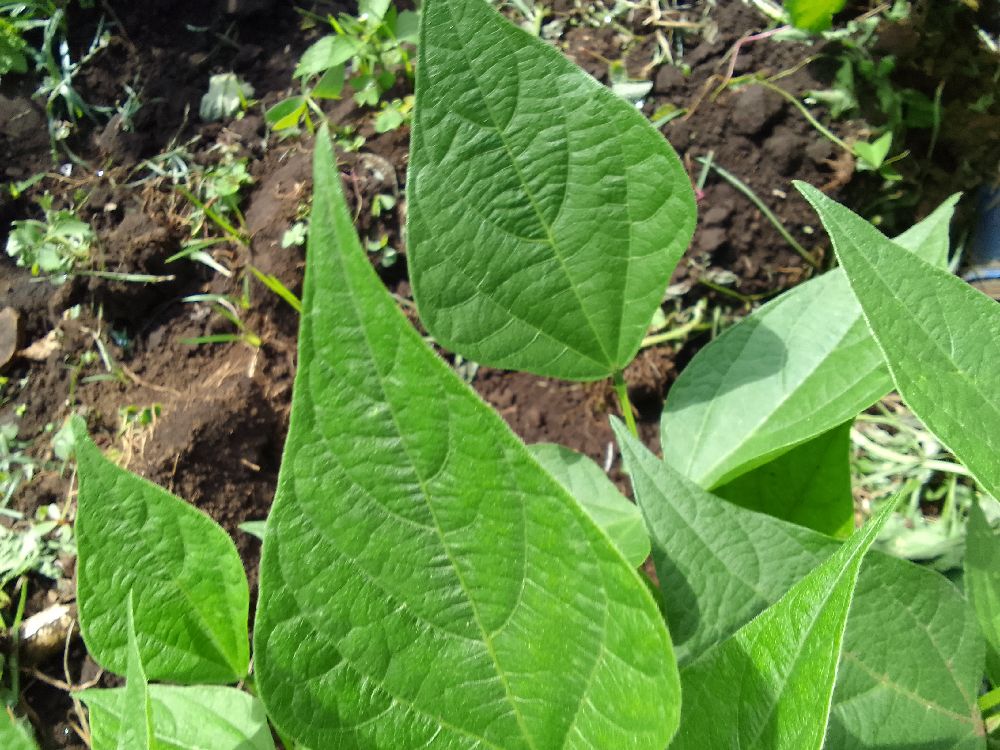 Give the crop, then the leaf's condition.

common bean, healthy
